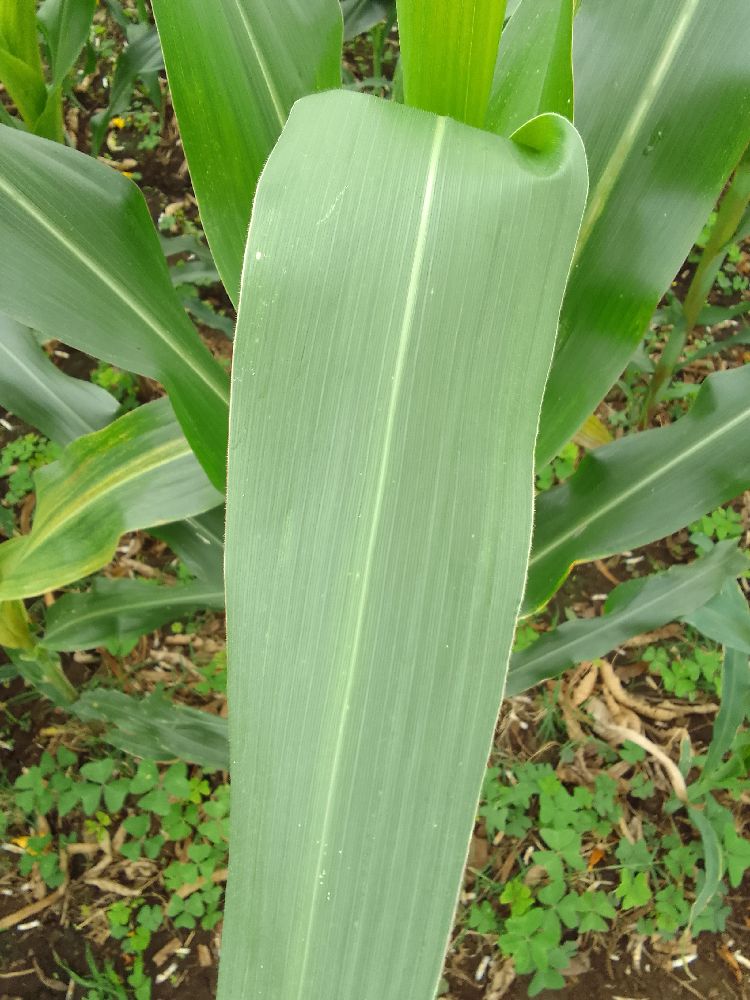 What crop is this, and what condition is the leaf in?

maize, healthy
